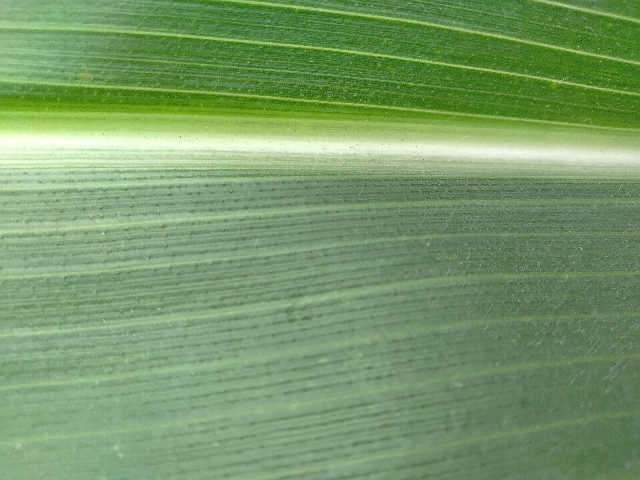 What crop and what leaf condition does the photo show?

maize, healthy
